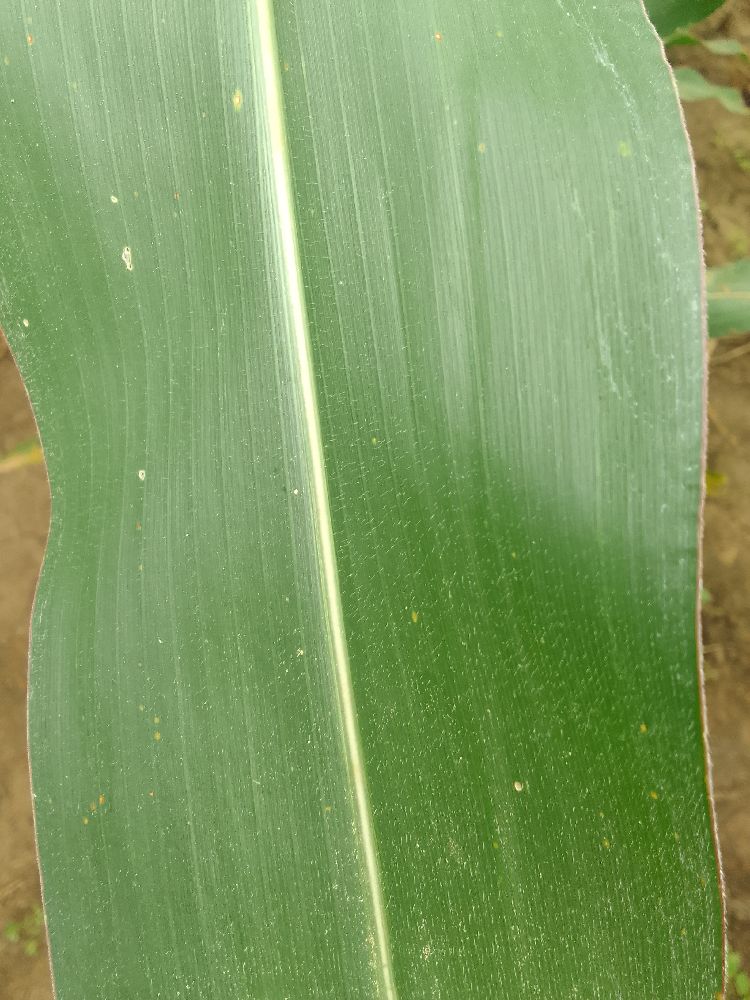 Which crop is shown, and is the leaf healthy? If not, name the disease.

maize, healthy
